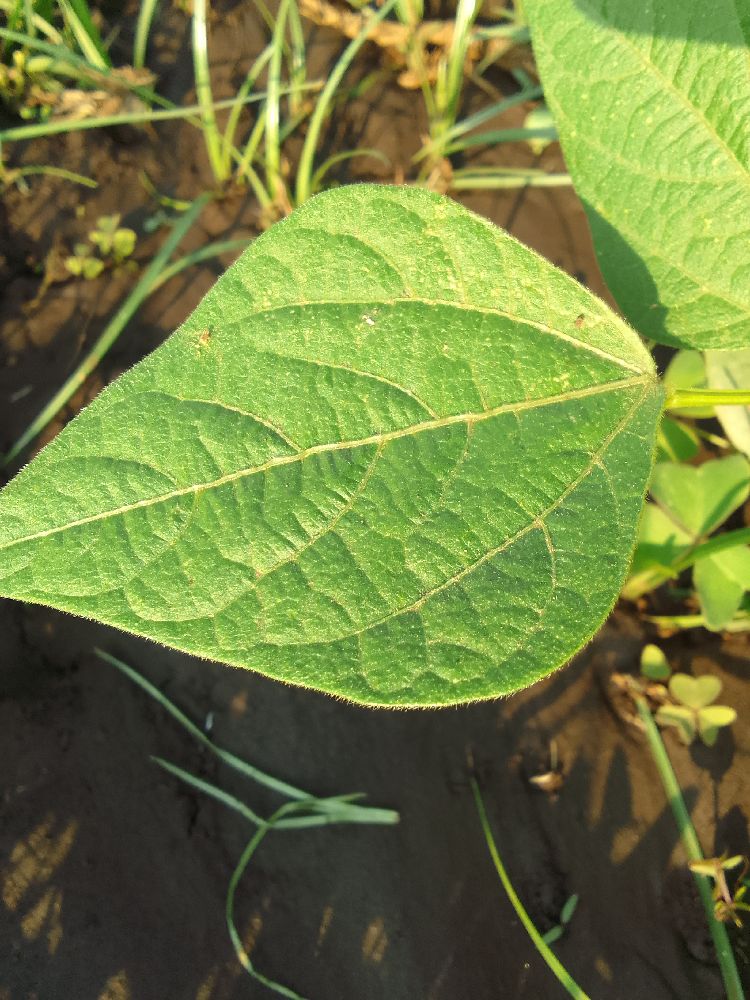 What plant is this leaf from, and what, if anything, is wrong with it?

common bean, healthy
